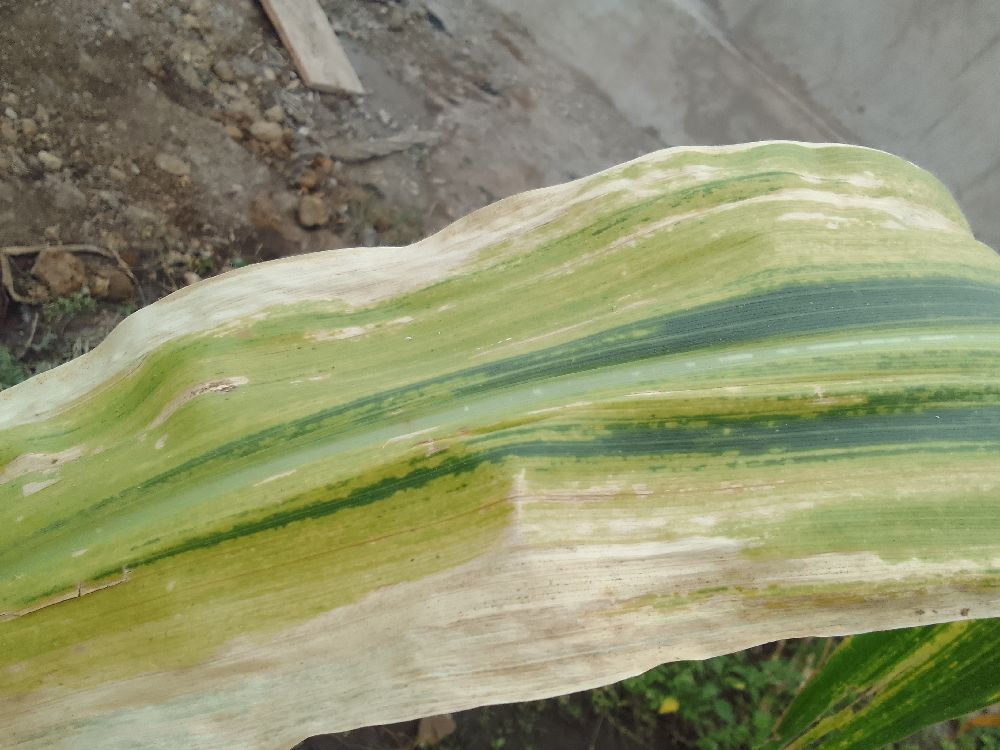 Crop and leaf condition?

maize, maize lethal necrosis
